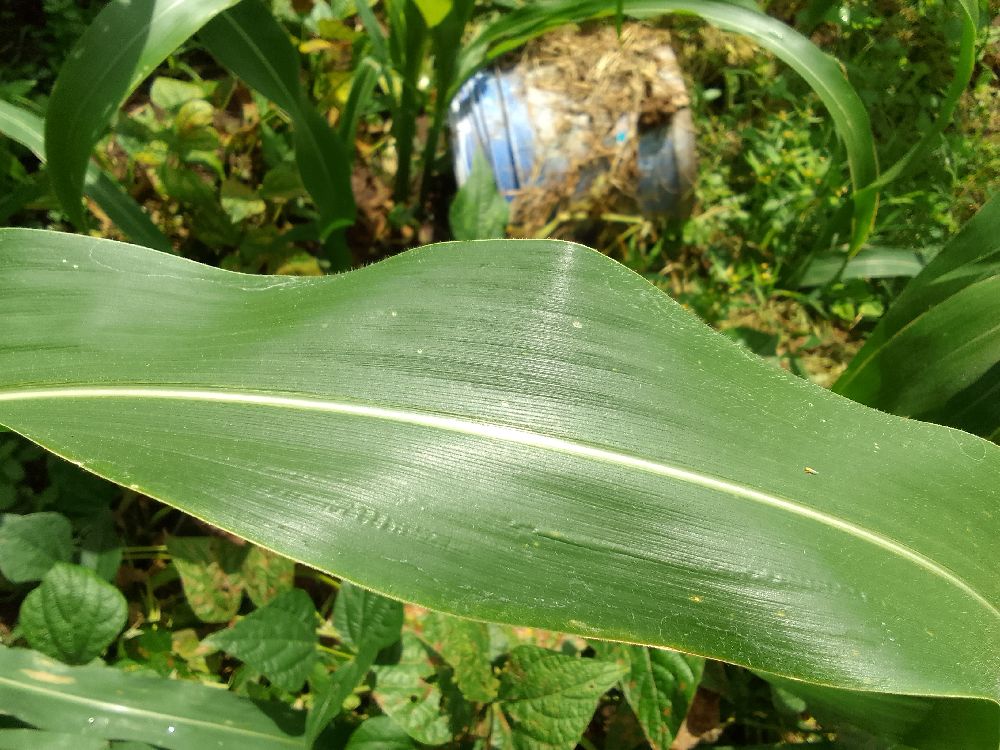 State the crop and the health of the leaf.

maize, healthy
